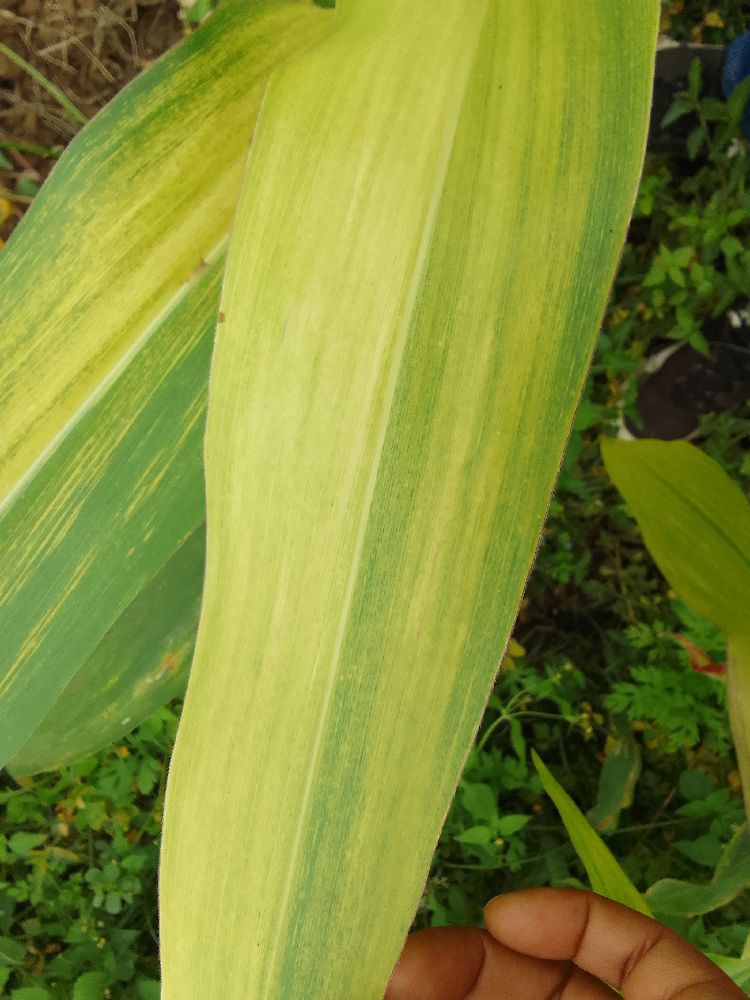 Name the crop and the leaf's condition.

maize, maize lethal necrosis
